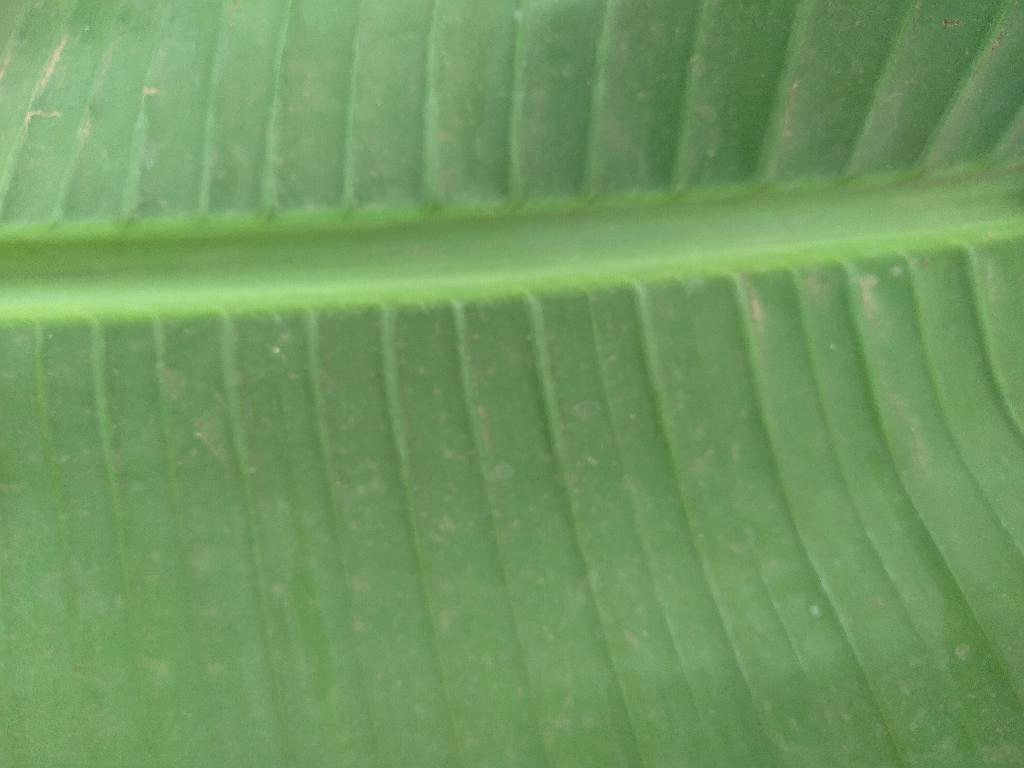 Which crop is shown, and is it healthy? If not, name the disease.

banana, healthy
